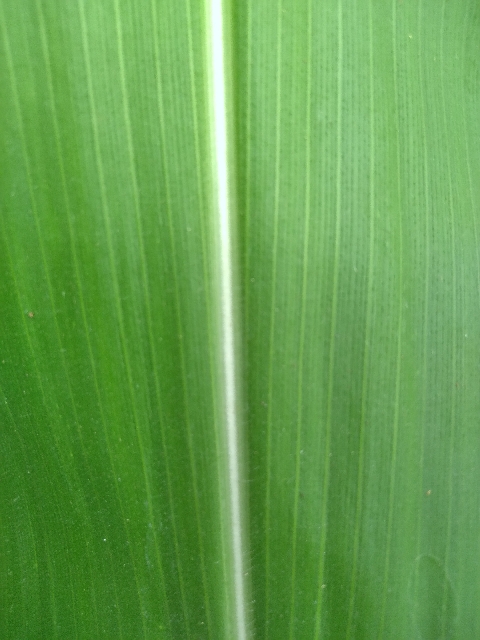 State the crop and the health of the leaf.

maize, healthy
